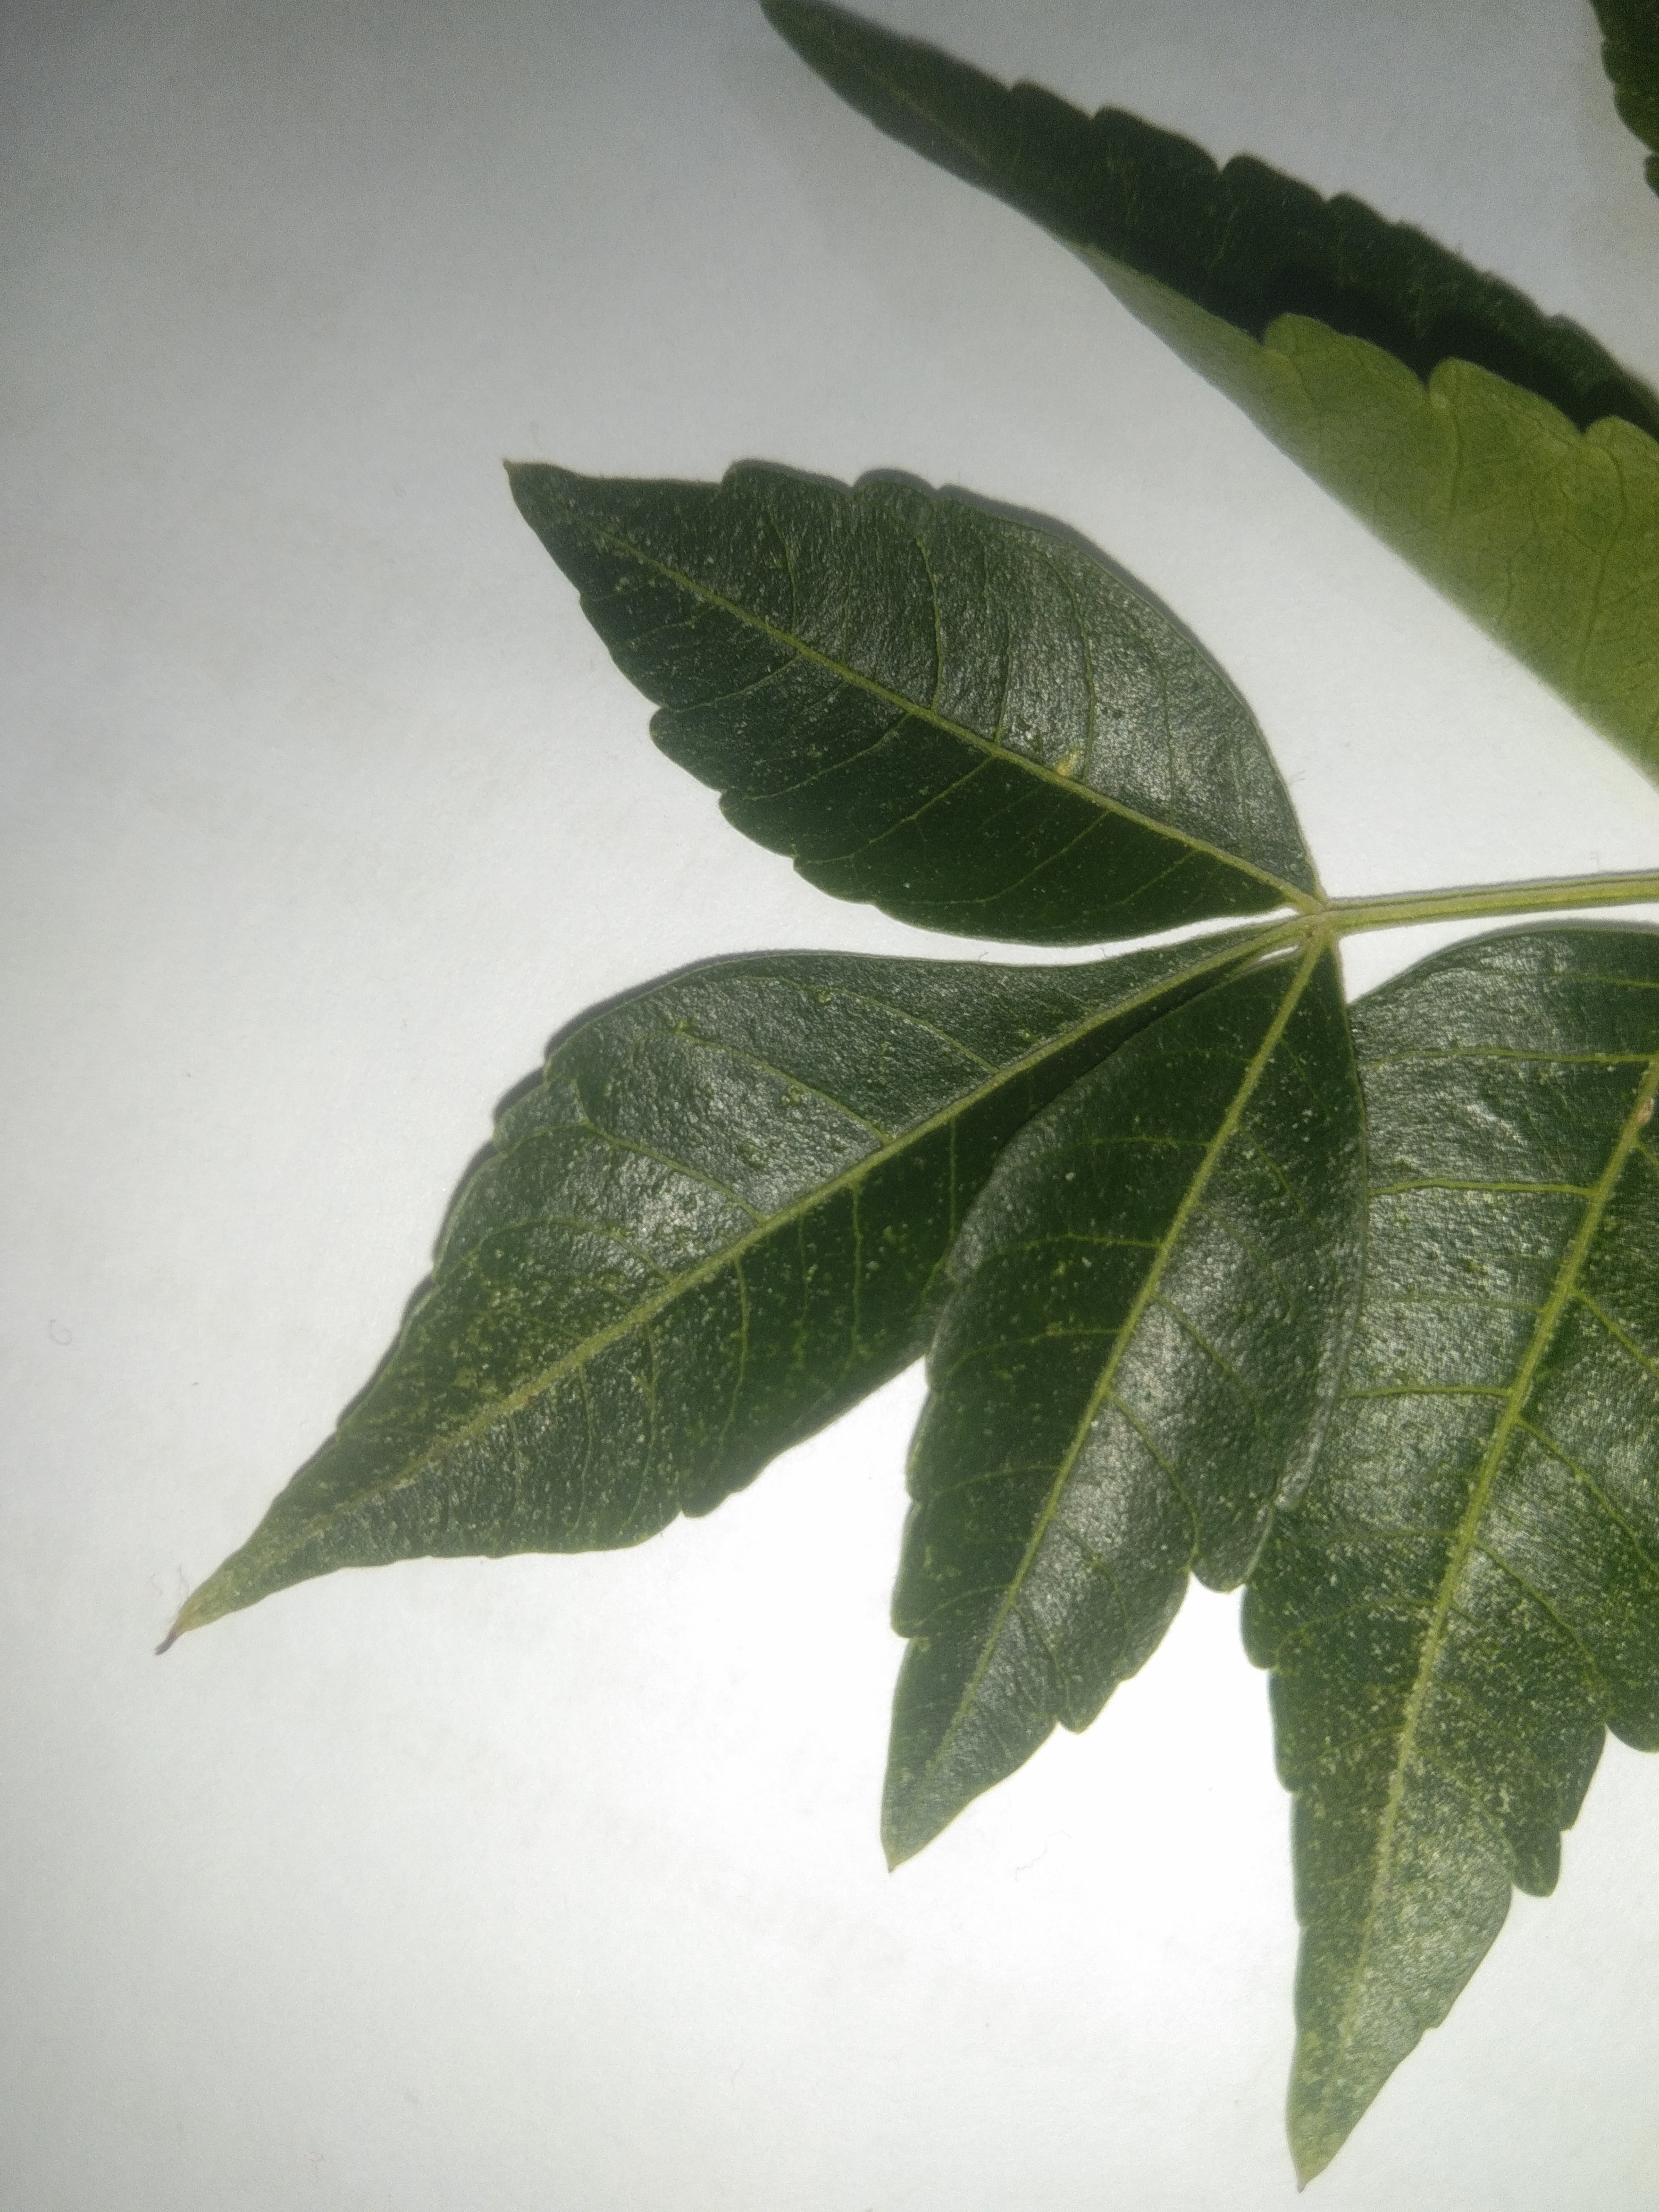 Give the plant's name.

neem
